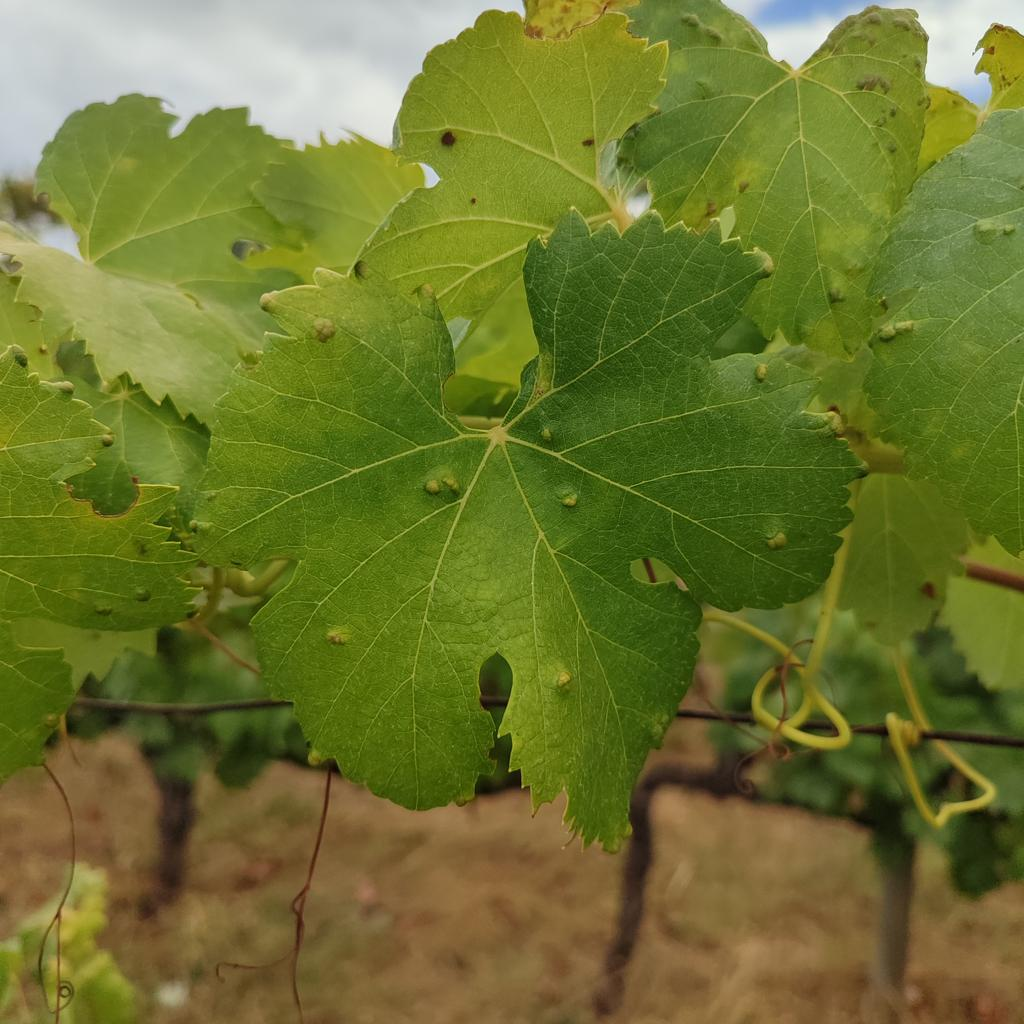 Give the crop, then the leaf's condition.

grapevine, erineum mite
